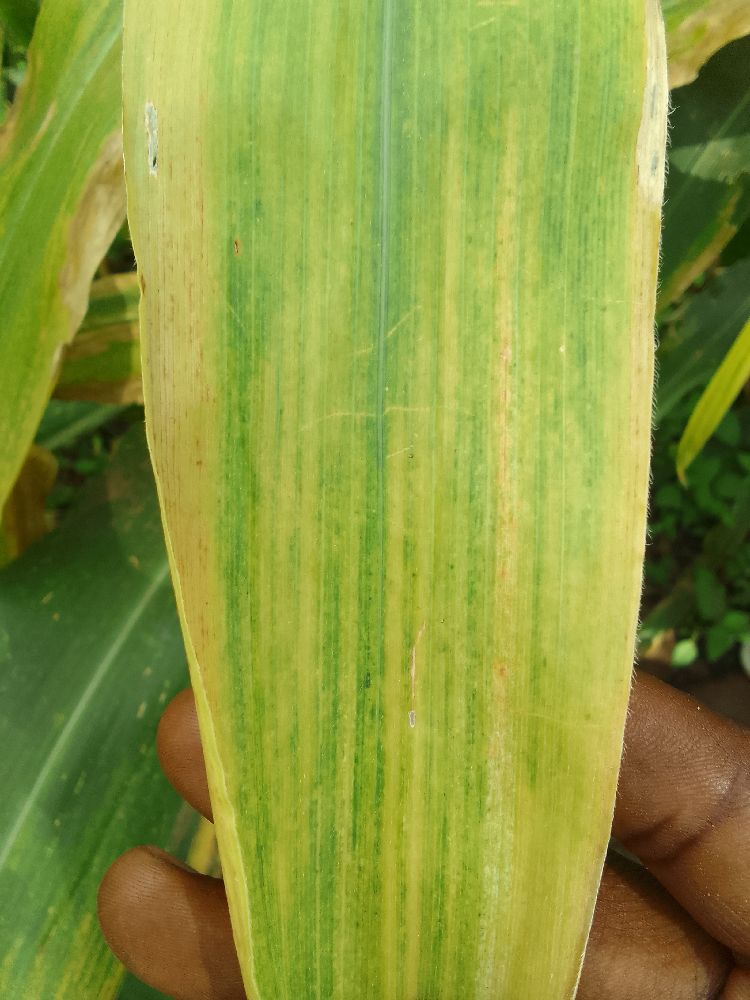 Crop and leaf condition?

maize, maize lethal necrosis
